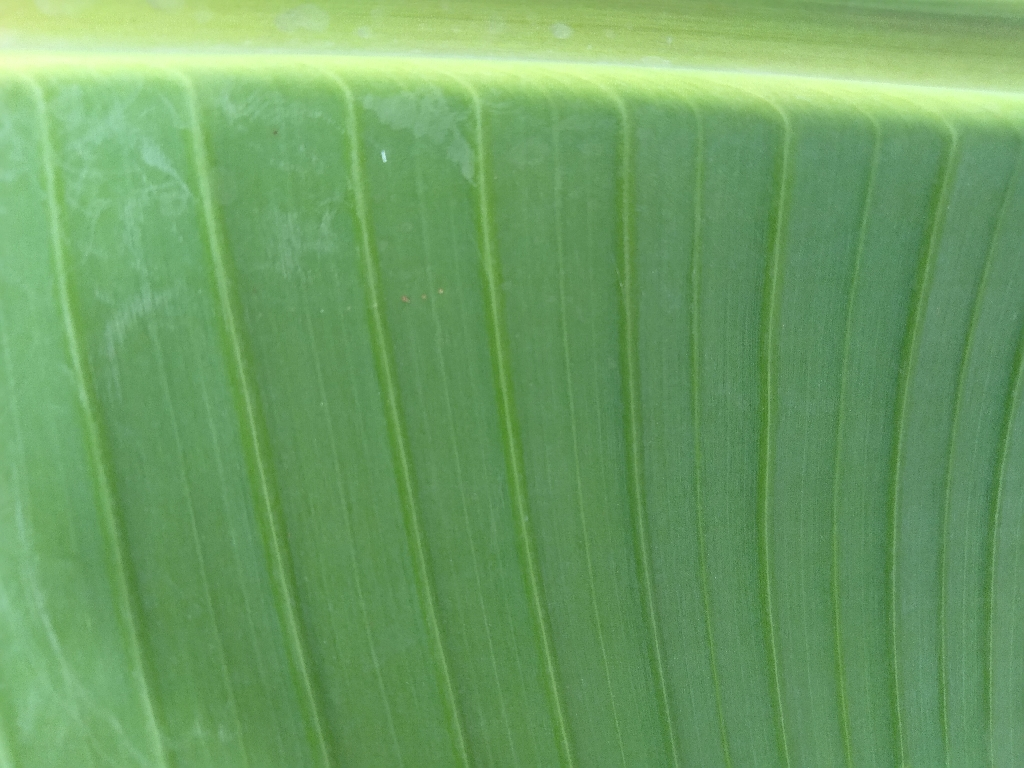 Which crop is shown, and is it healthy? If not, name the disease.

banana, healthy
